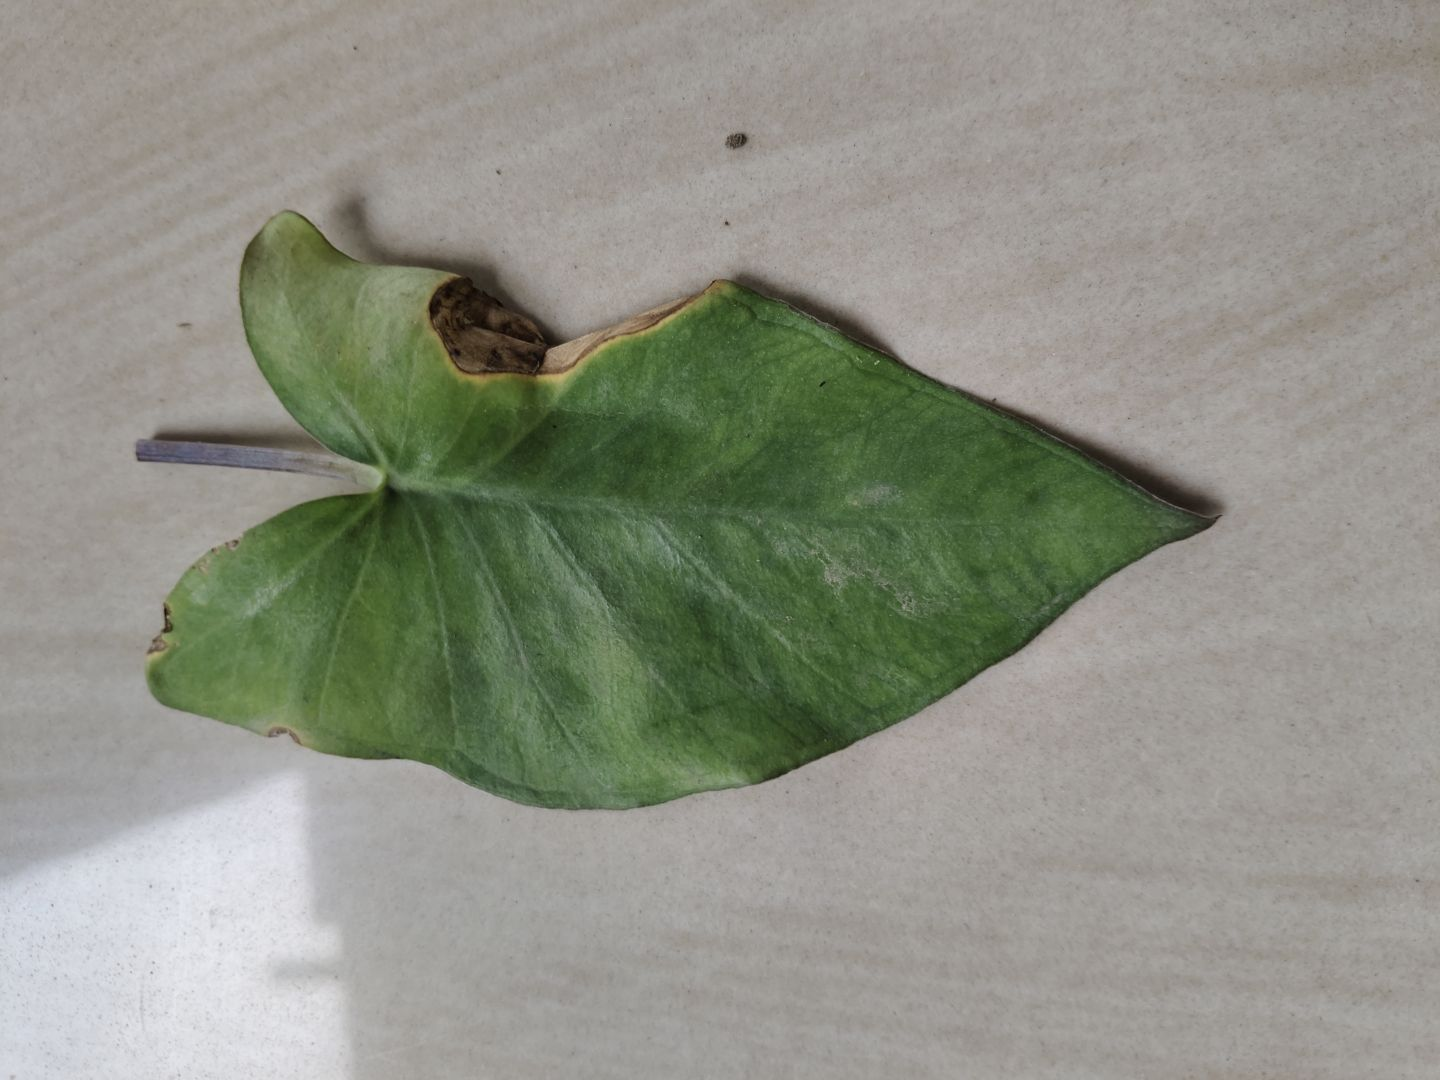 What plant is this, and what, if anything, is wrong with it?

taro, leaf blight
